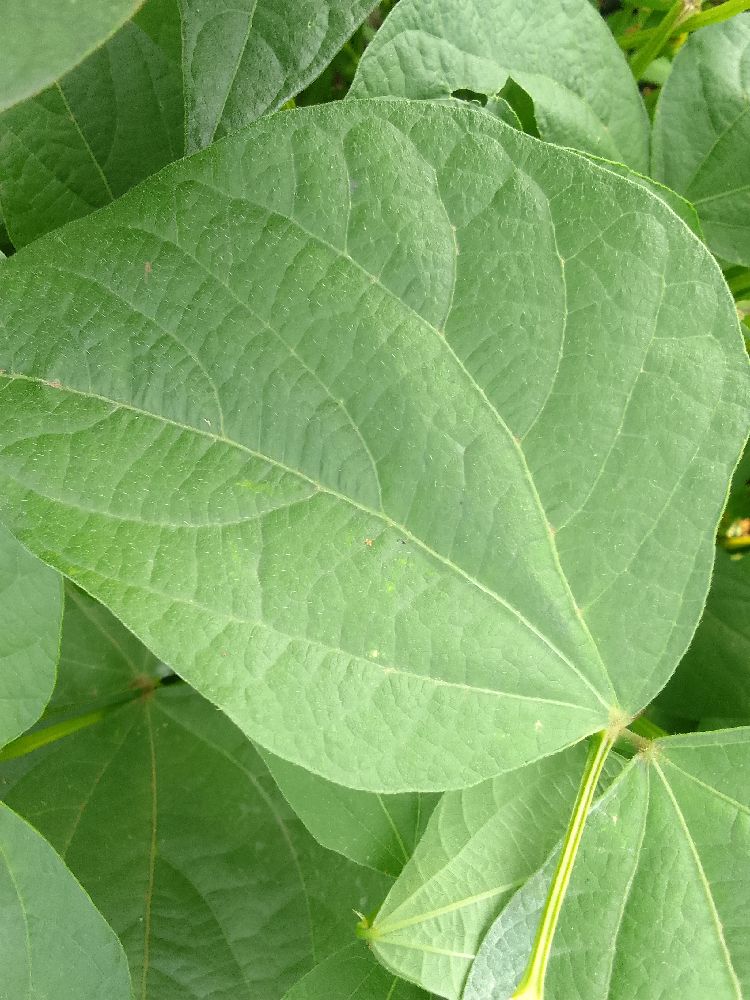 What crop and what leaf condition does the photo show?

common bean, healthy
